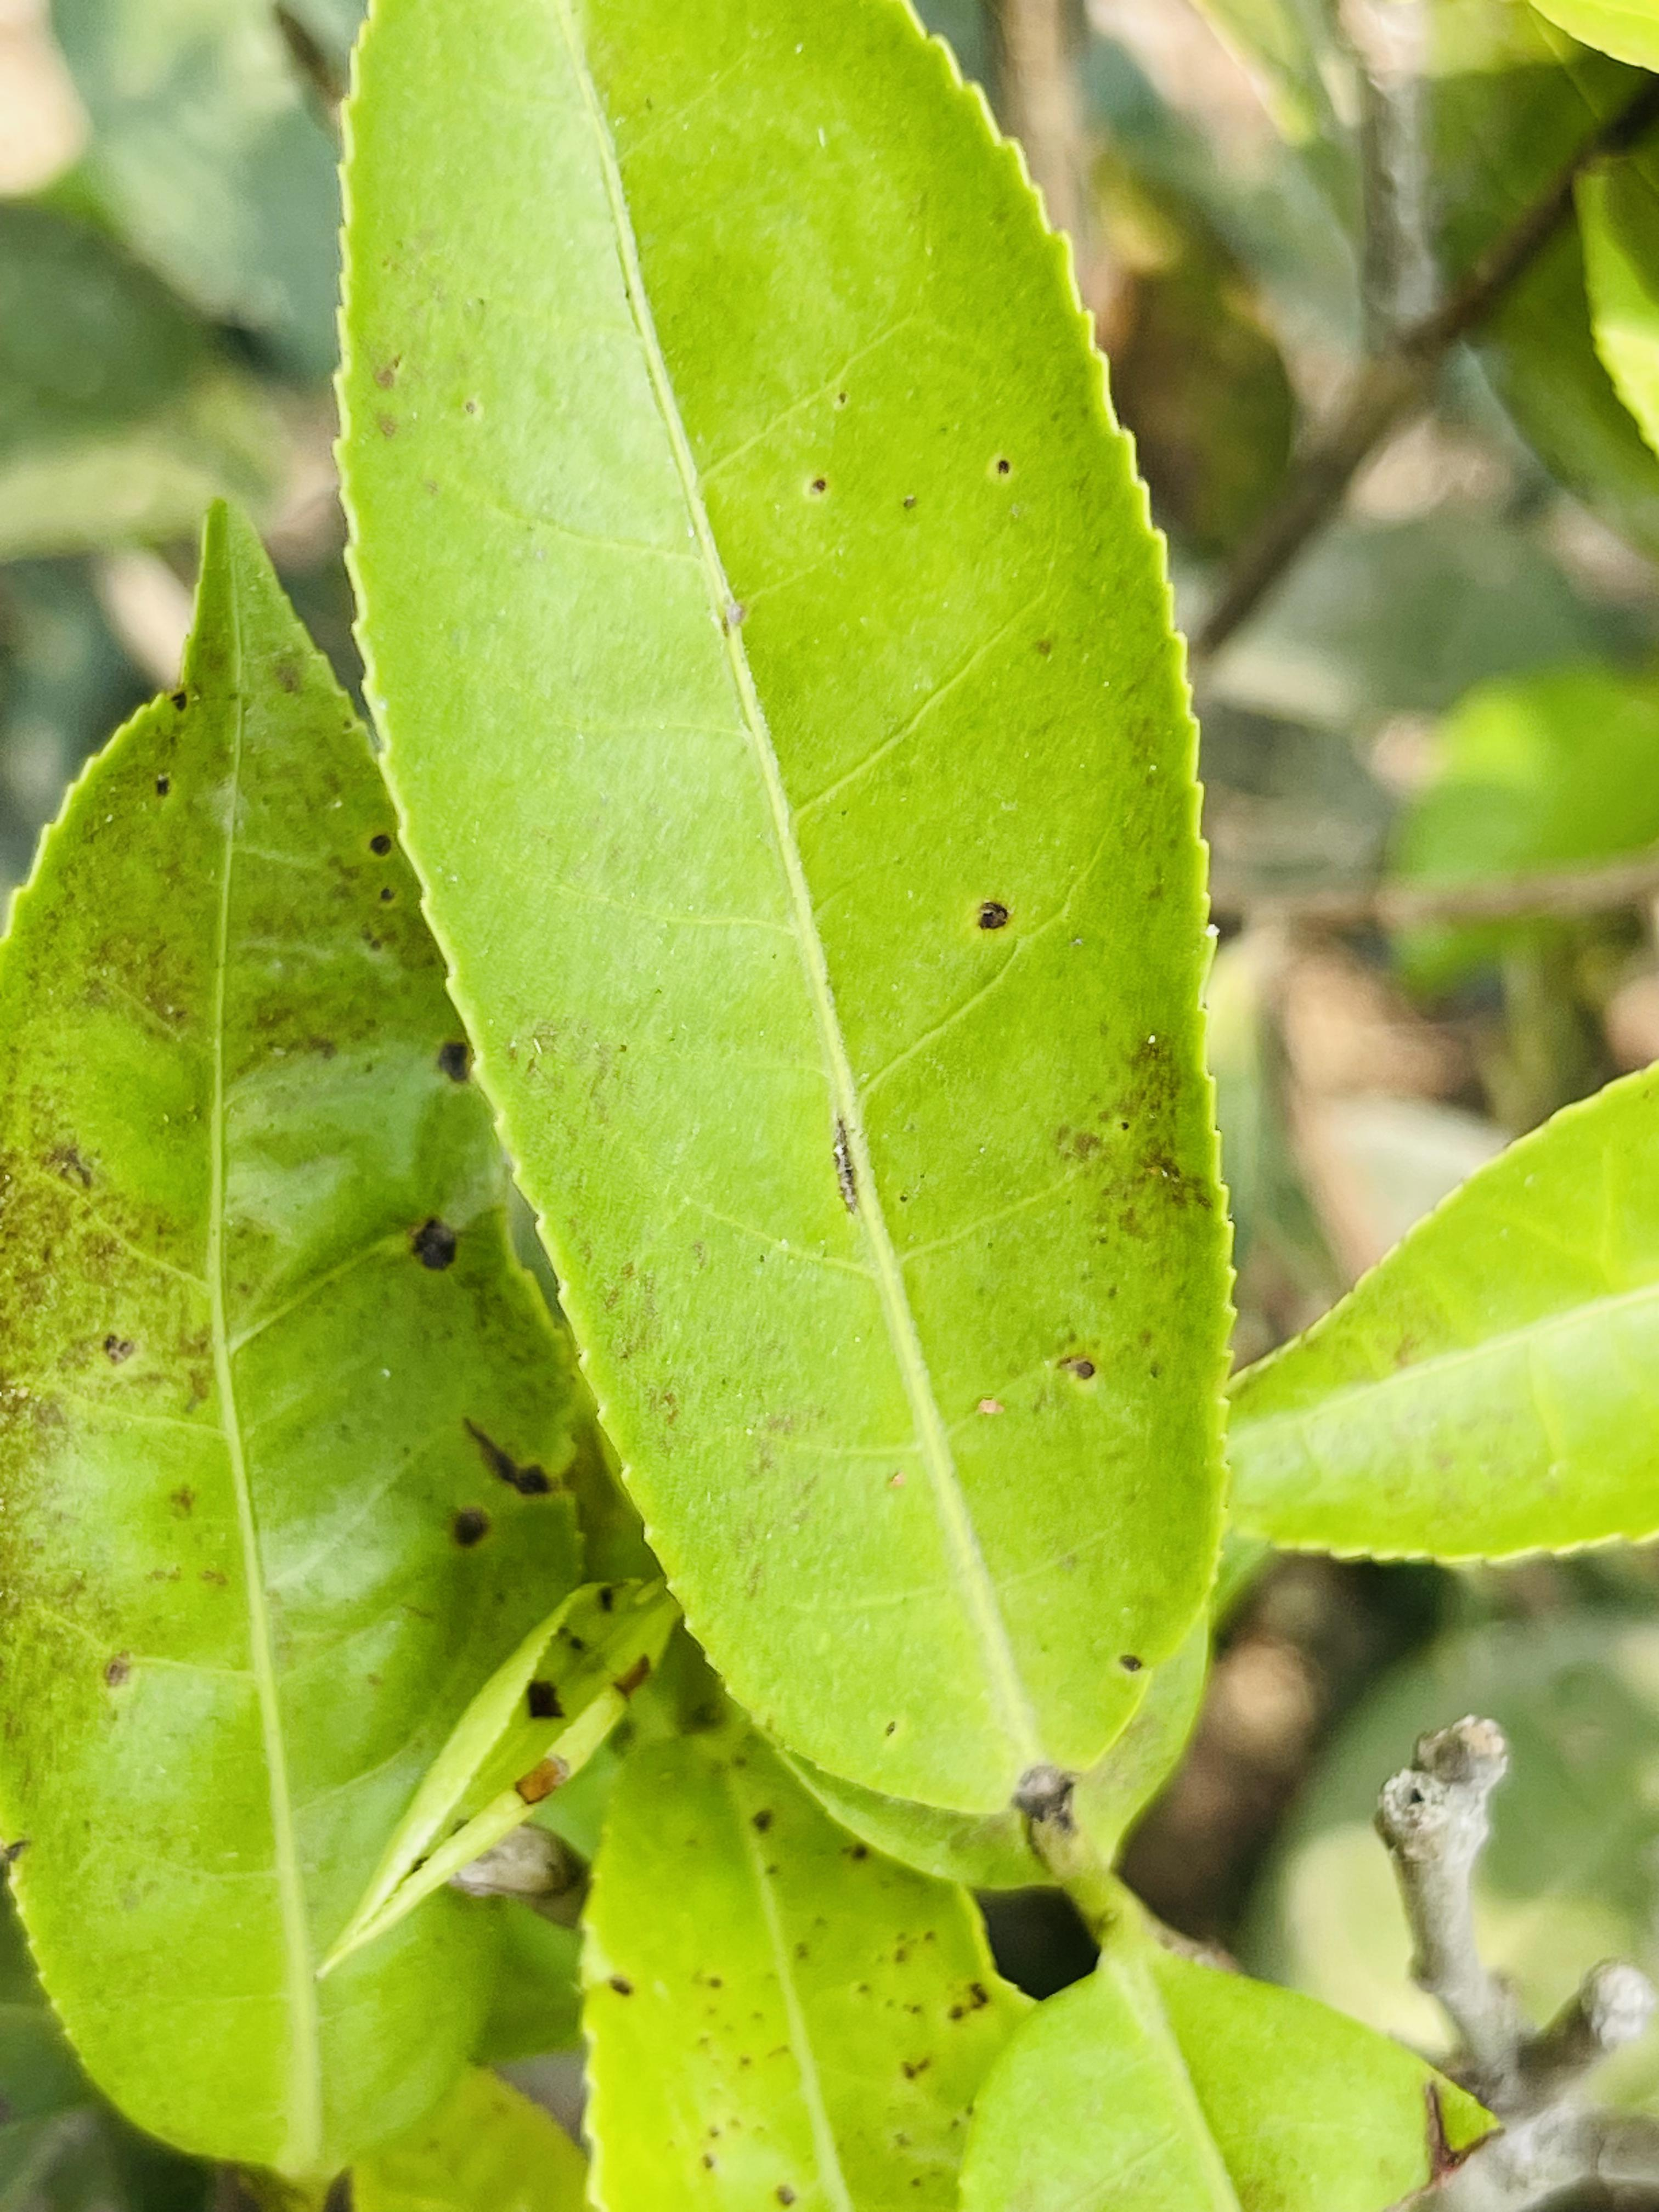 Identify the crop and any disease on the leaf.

tea, helopeltis
